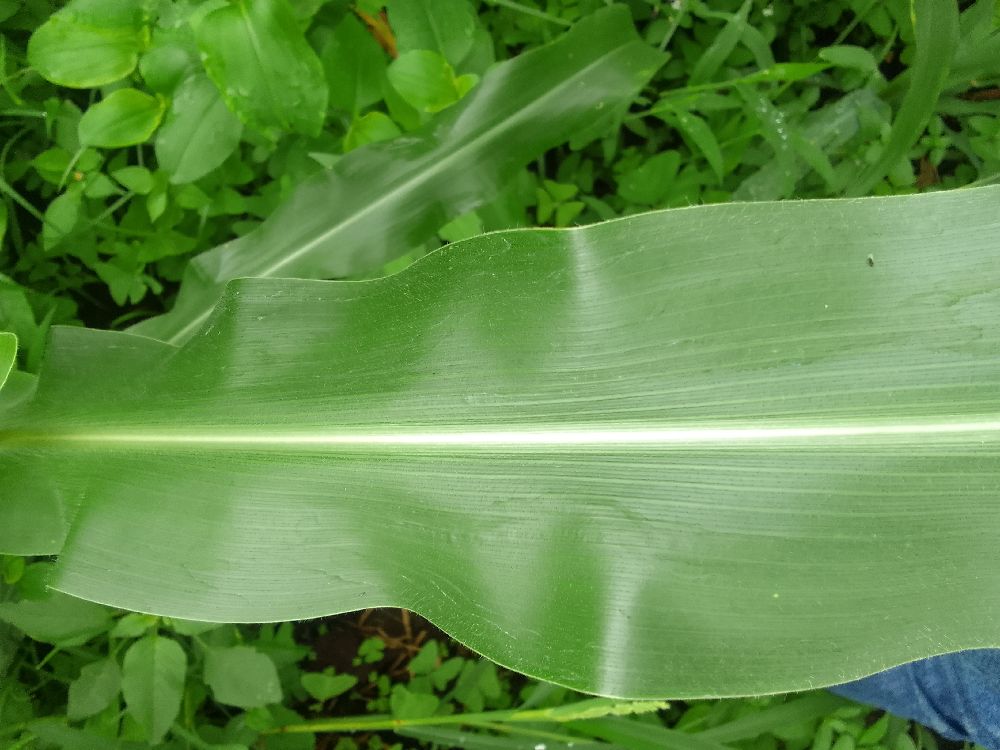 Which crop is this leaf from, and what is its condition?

maize, healthy
